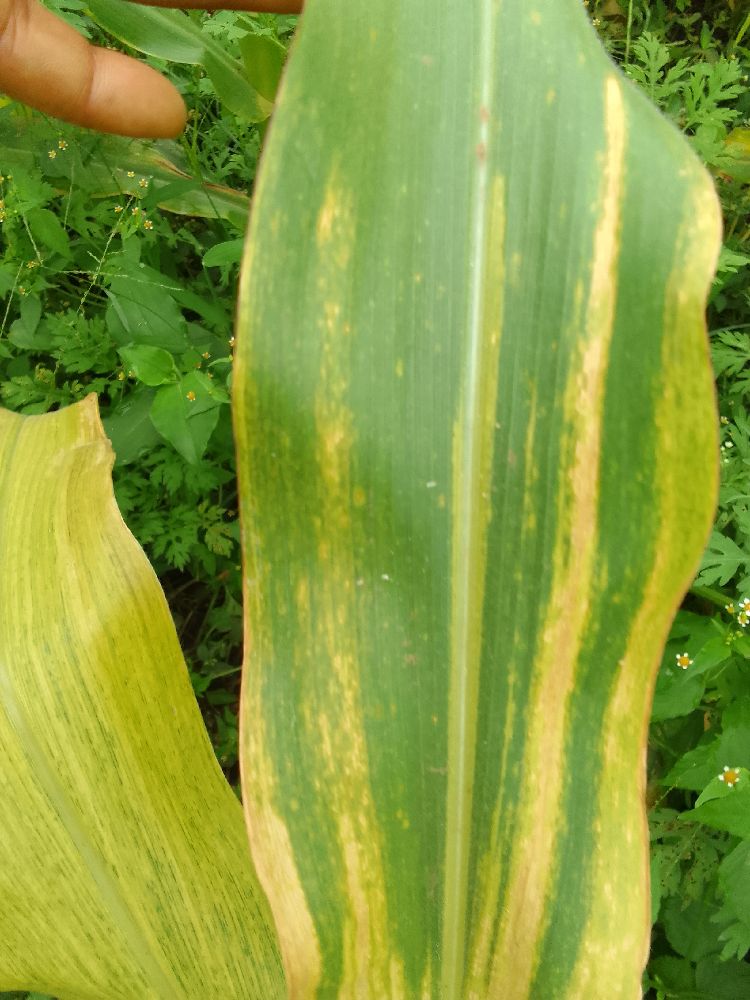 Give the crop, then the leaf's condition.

maize, maize lethal necrosis
